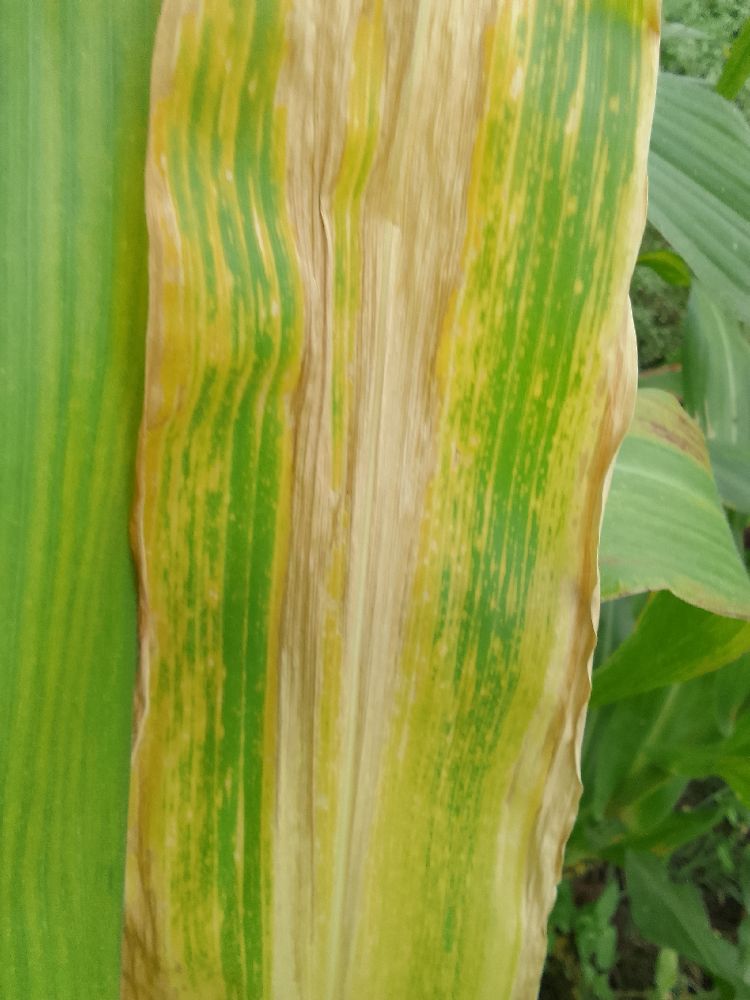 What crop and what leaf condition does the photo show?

maize, maize lethal necrosis
